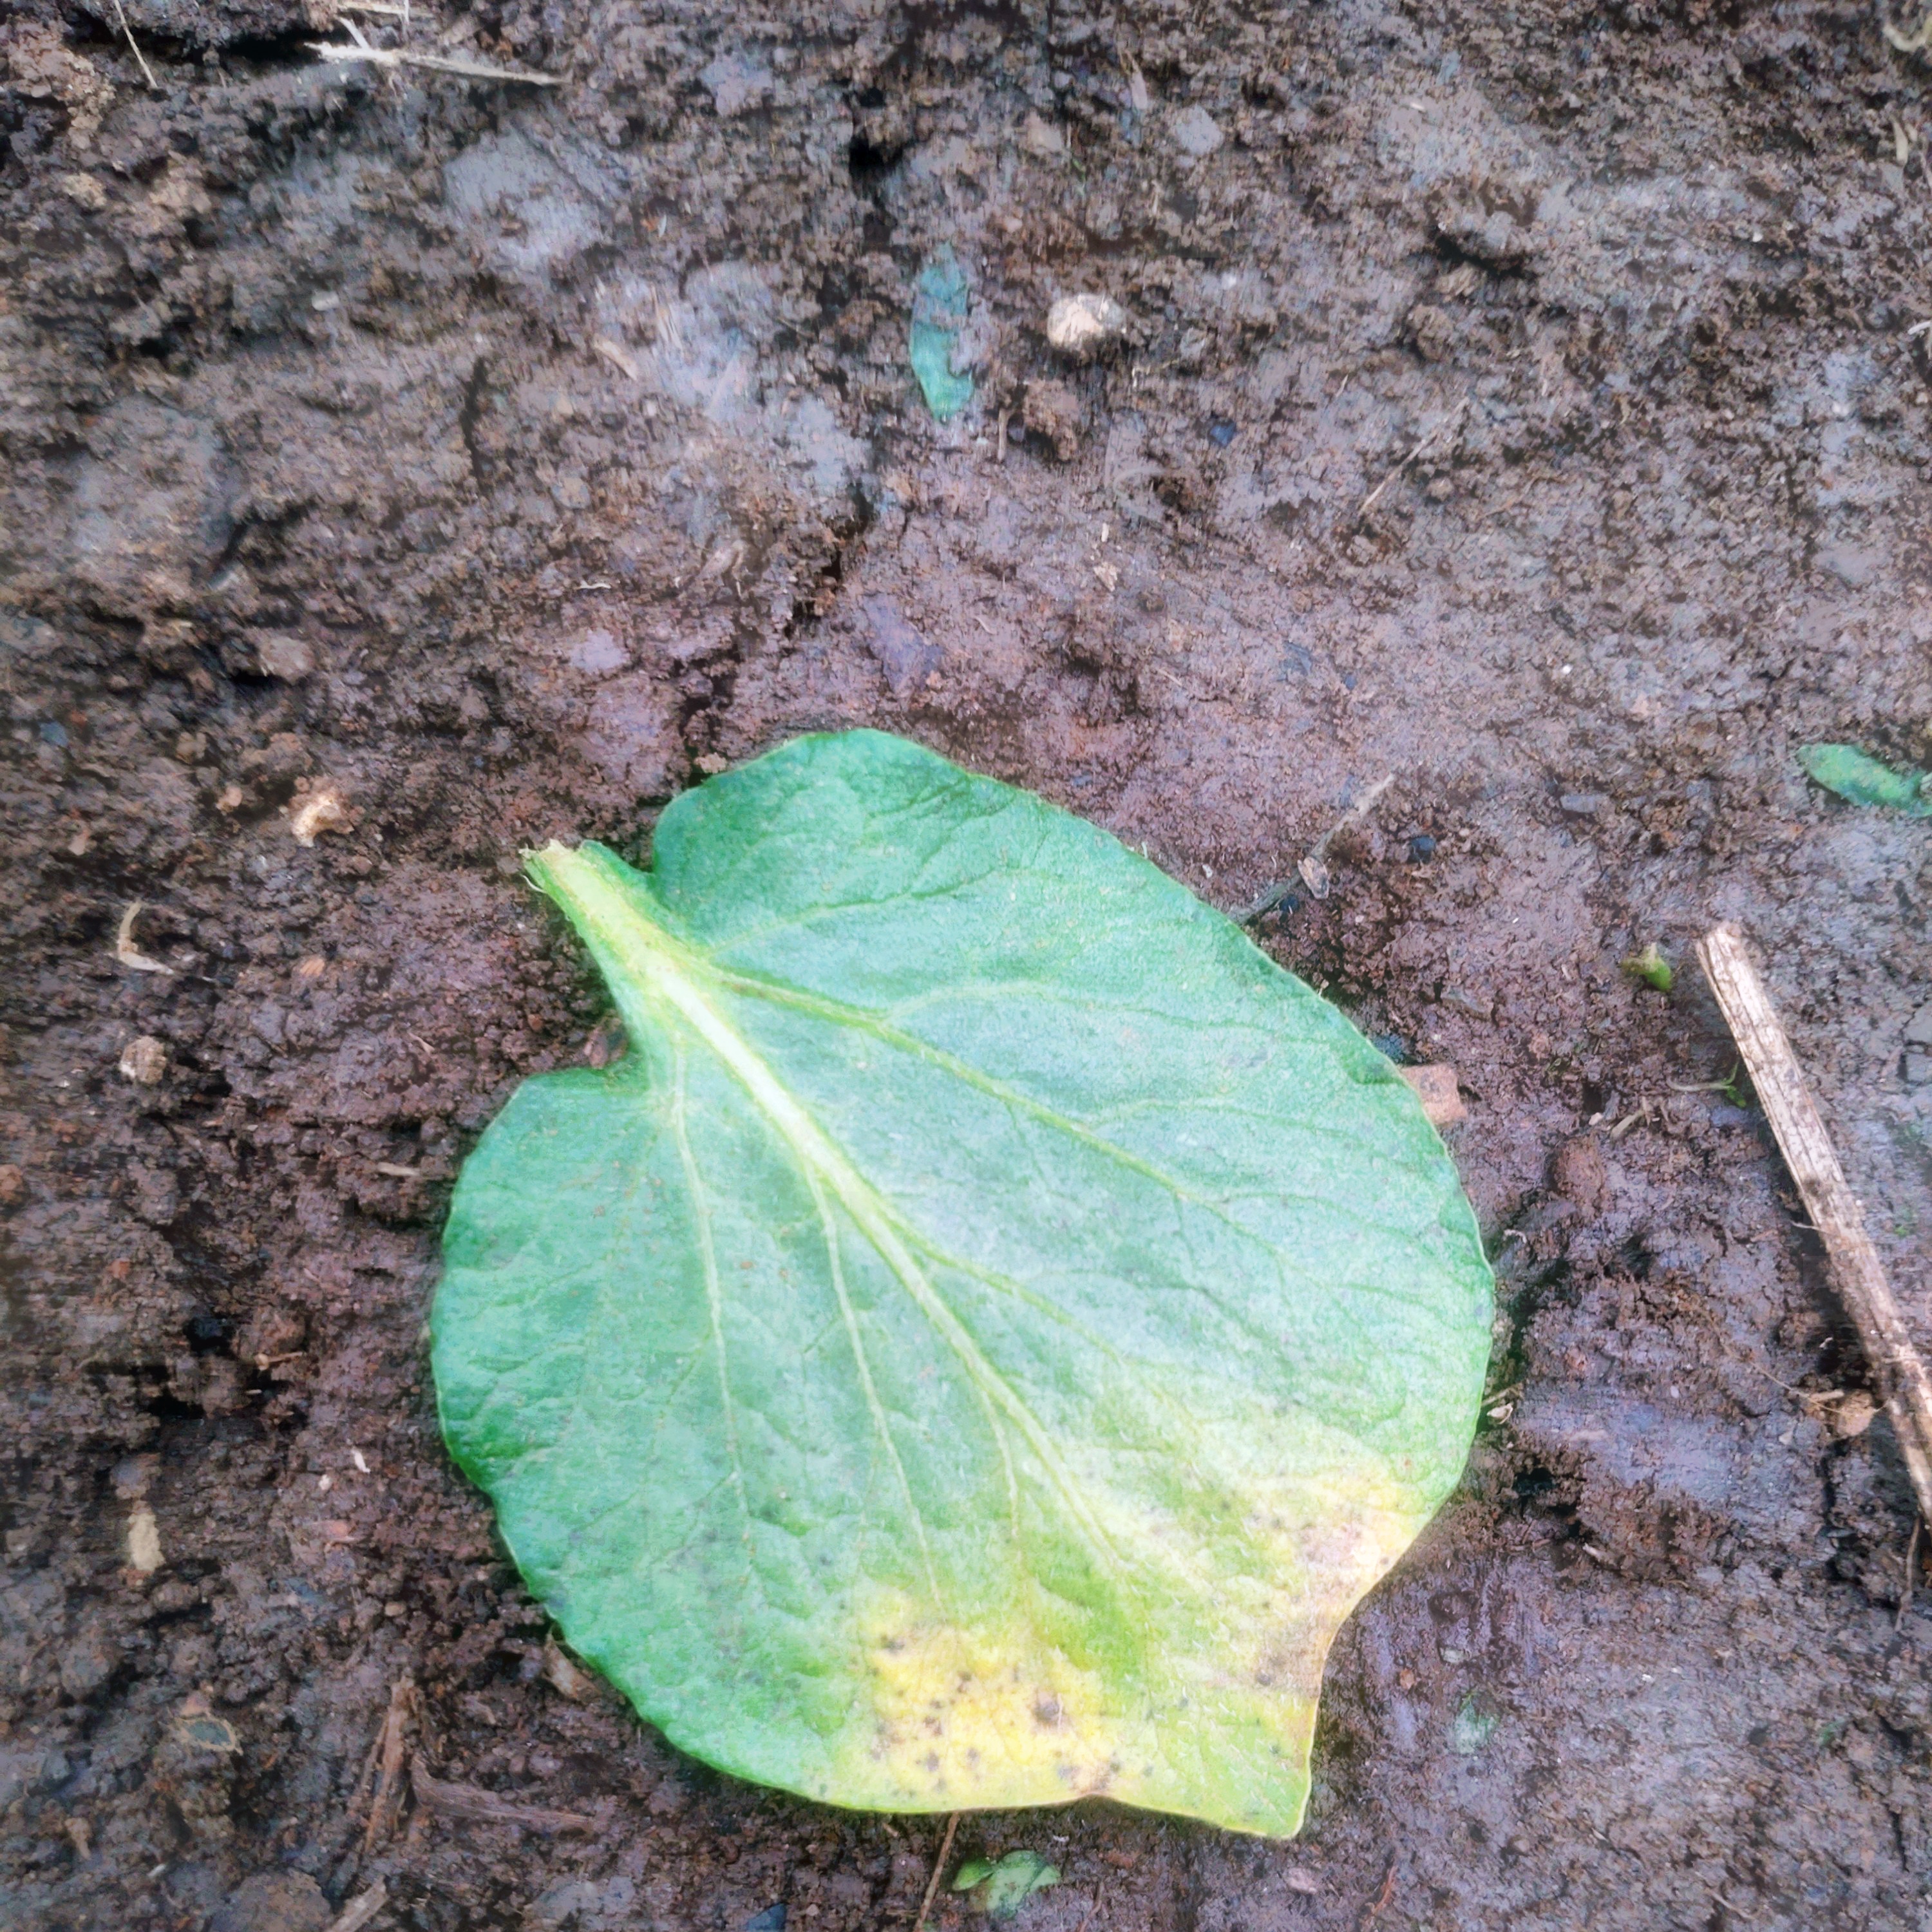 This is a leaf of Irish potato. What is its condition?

late blight
